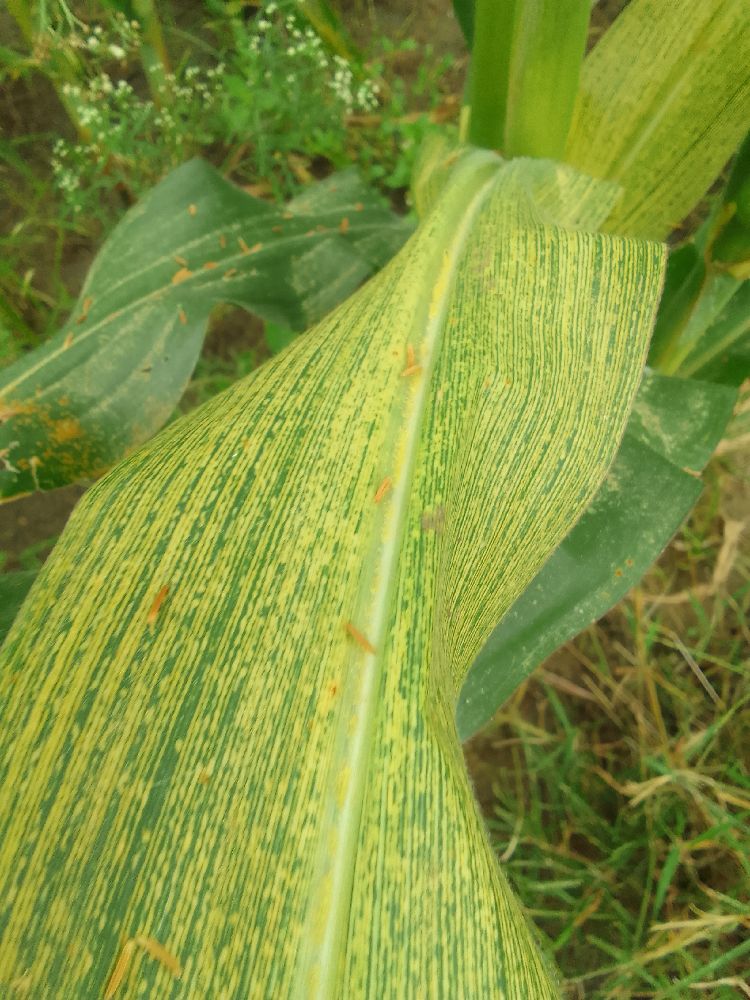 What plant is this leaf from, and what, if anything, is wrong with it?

maize, maize streak virus
